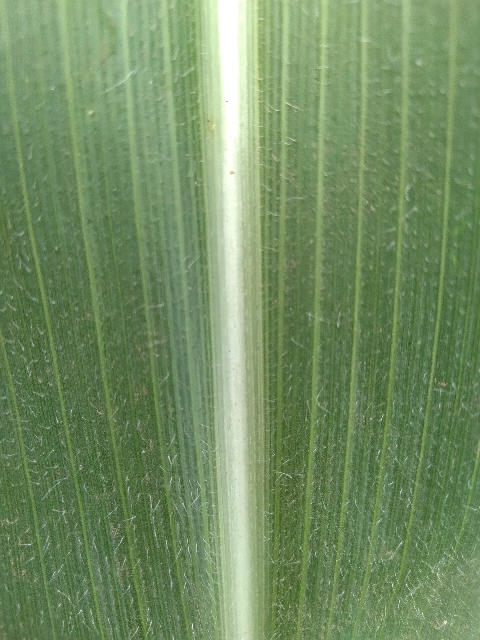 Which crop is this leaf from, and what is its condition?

maize, healthy
